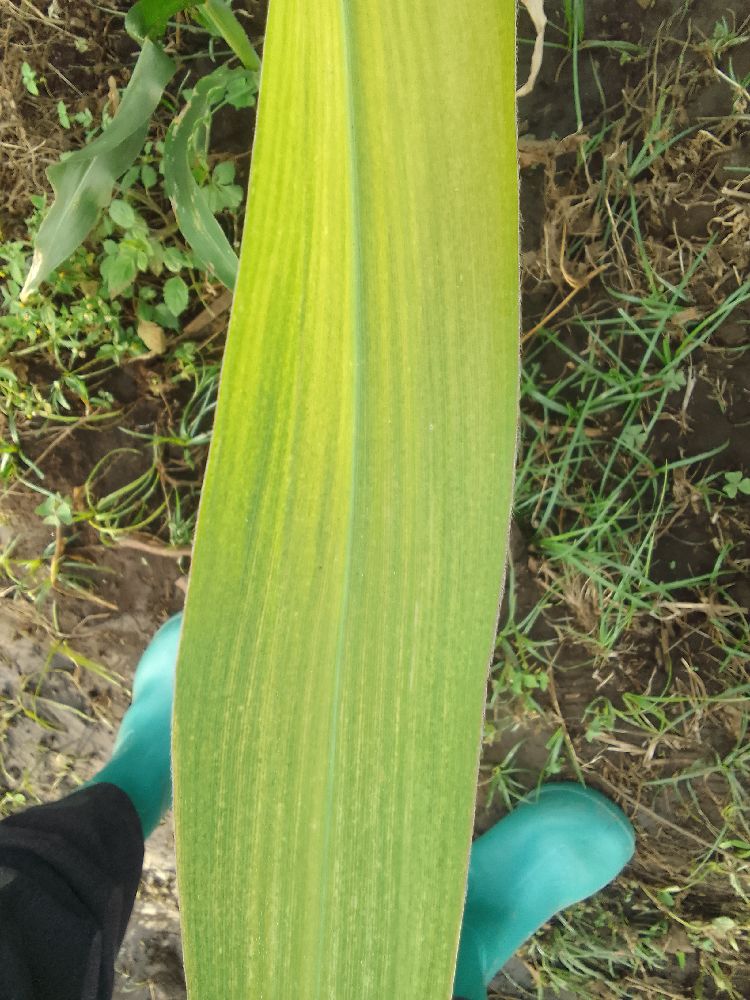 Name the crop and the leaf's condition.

maize, maize lethal necrosis
